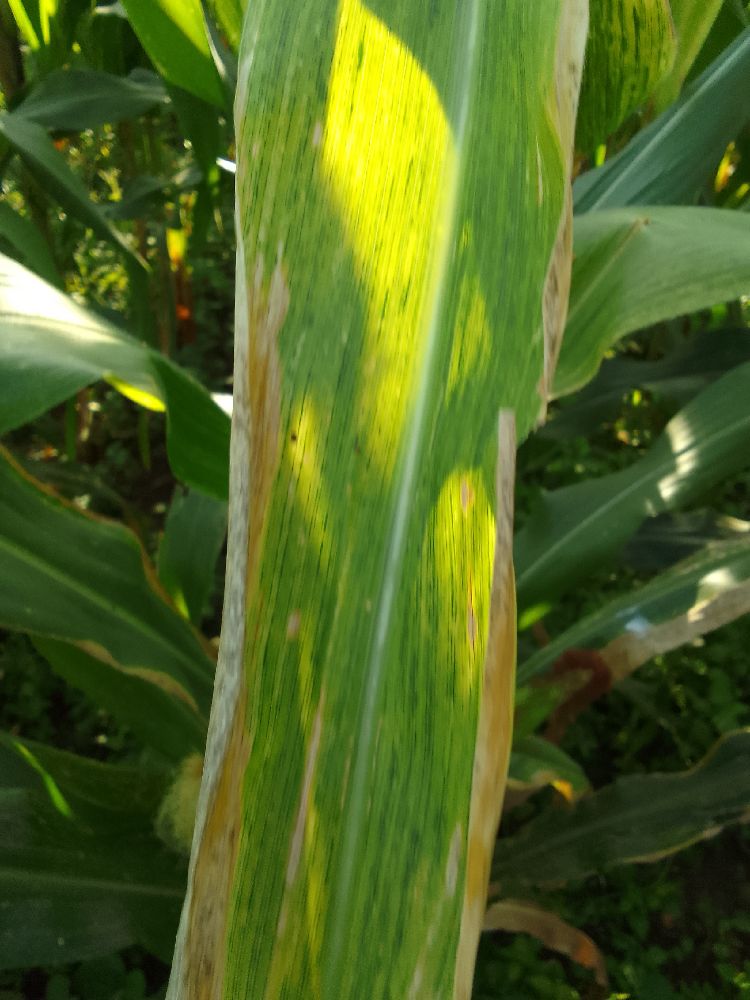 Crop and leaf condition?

maize, maize lethal necrosis
